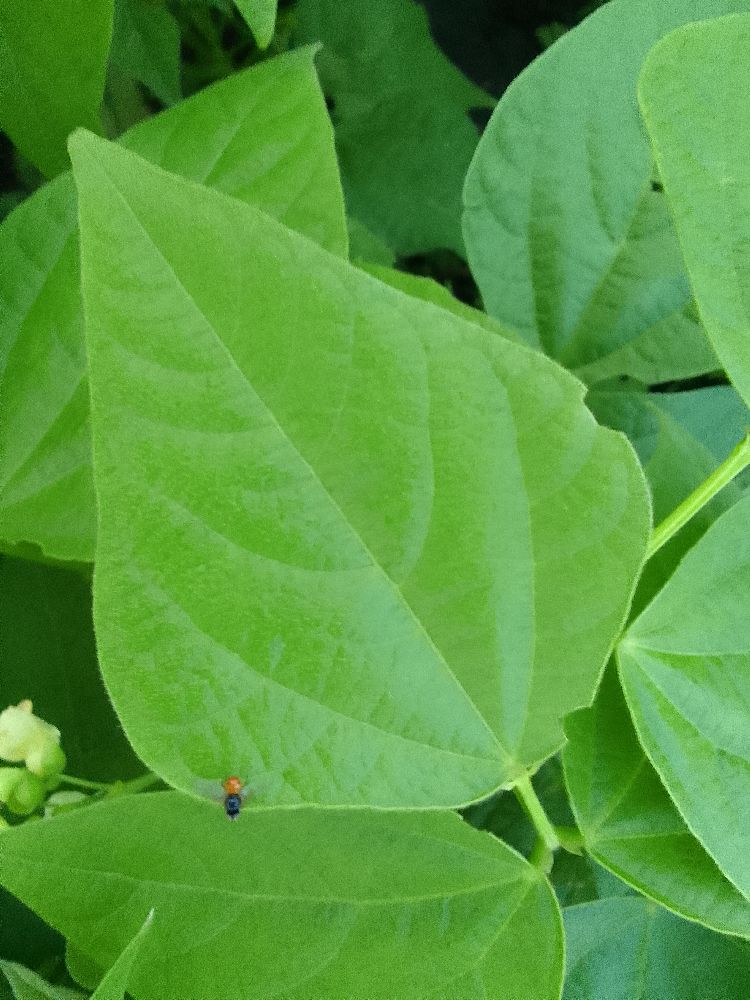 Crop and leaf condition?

common bean, healthy
